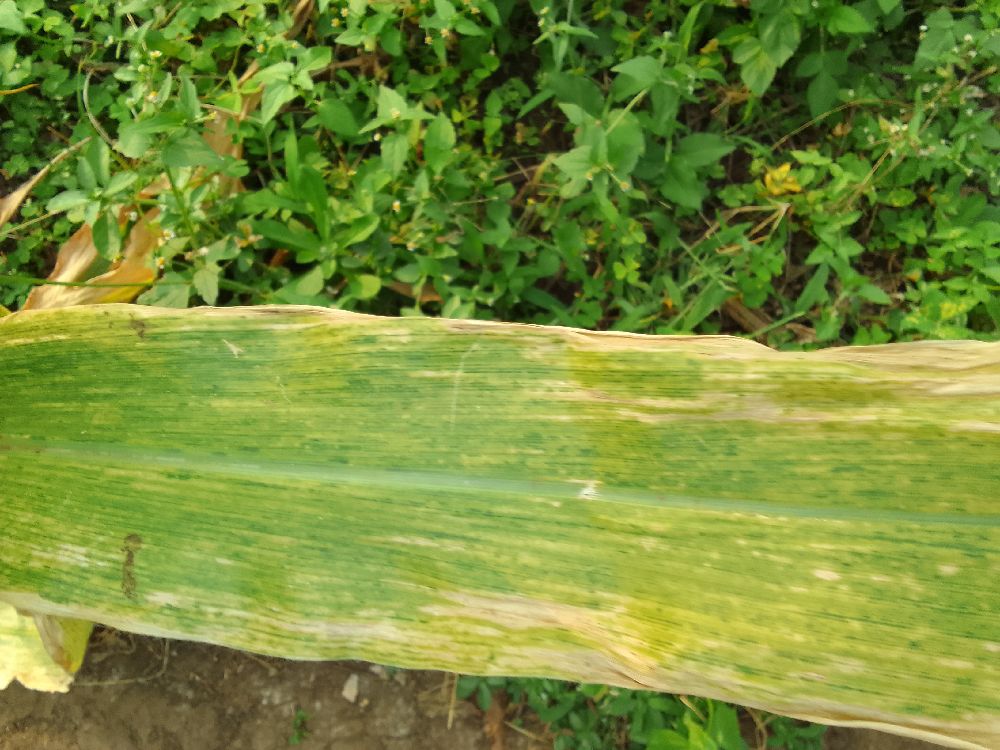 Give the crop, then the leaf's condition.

maize, maize lethal necrosis
